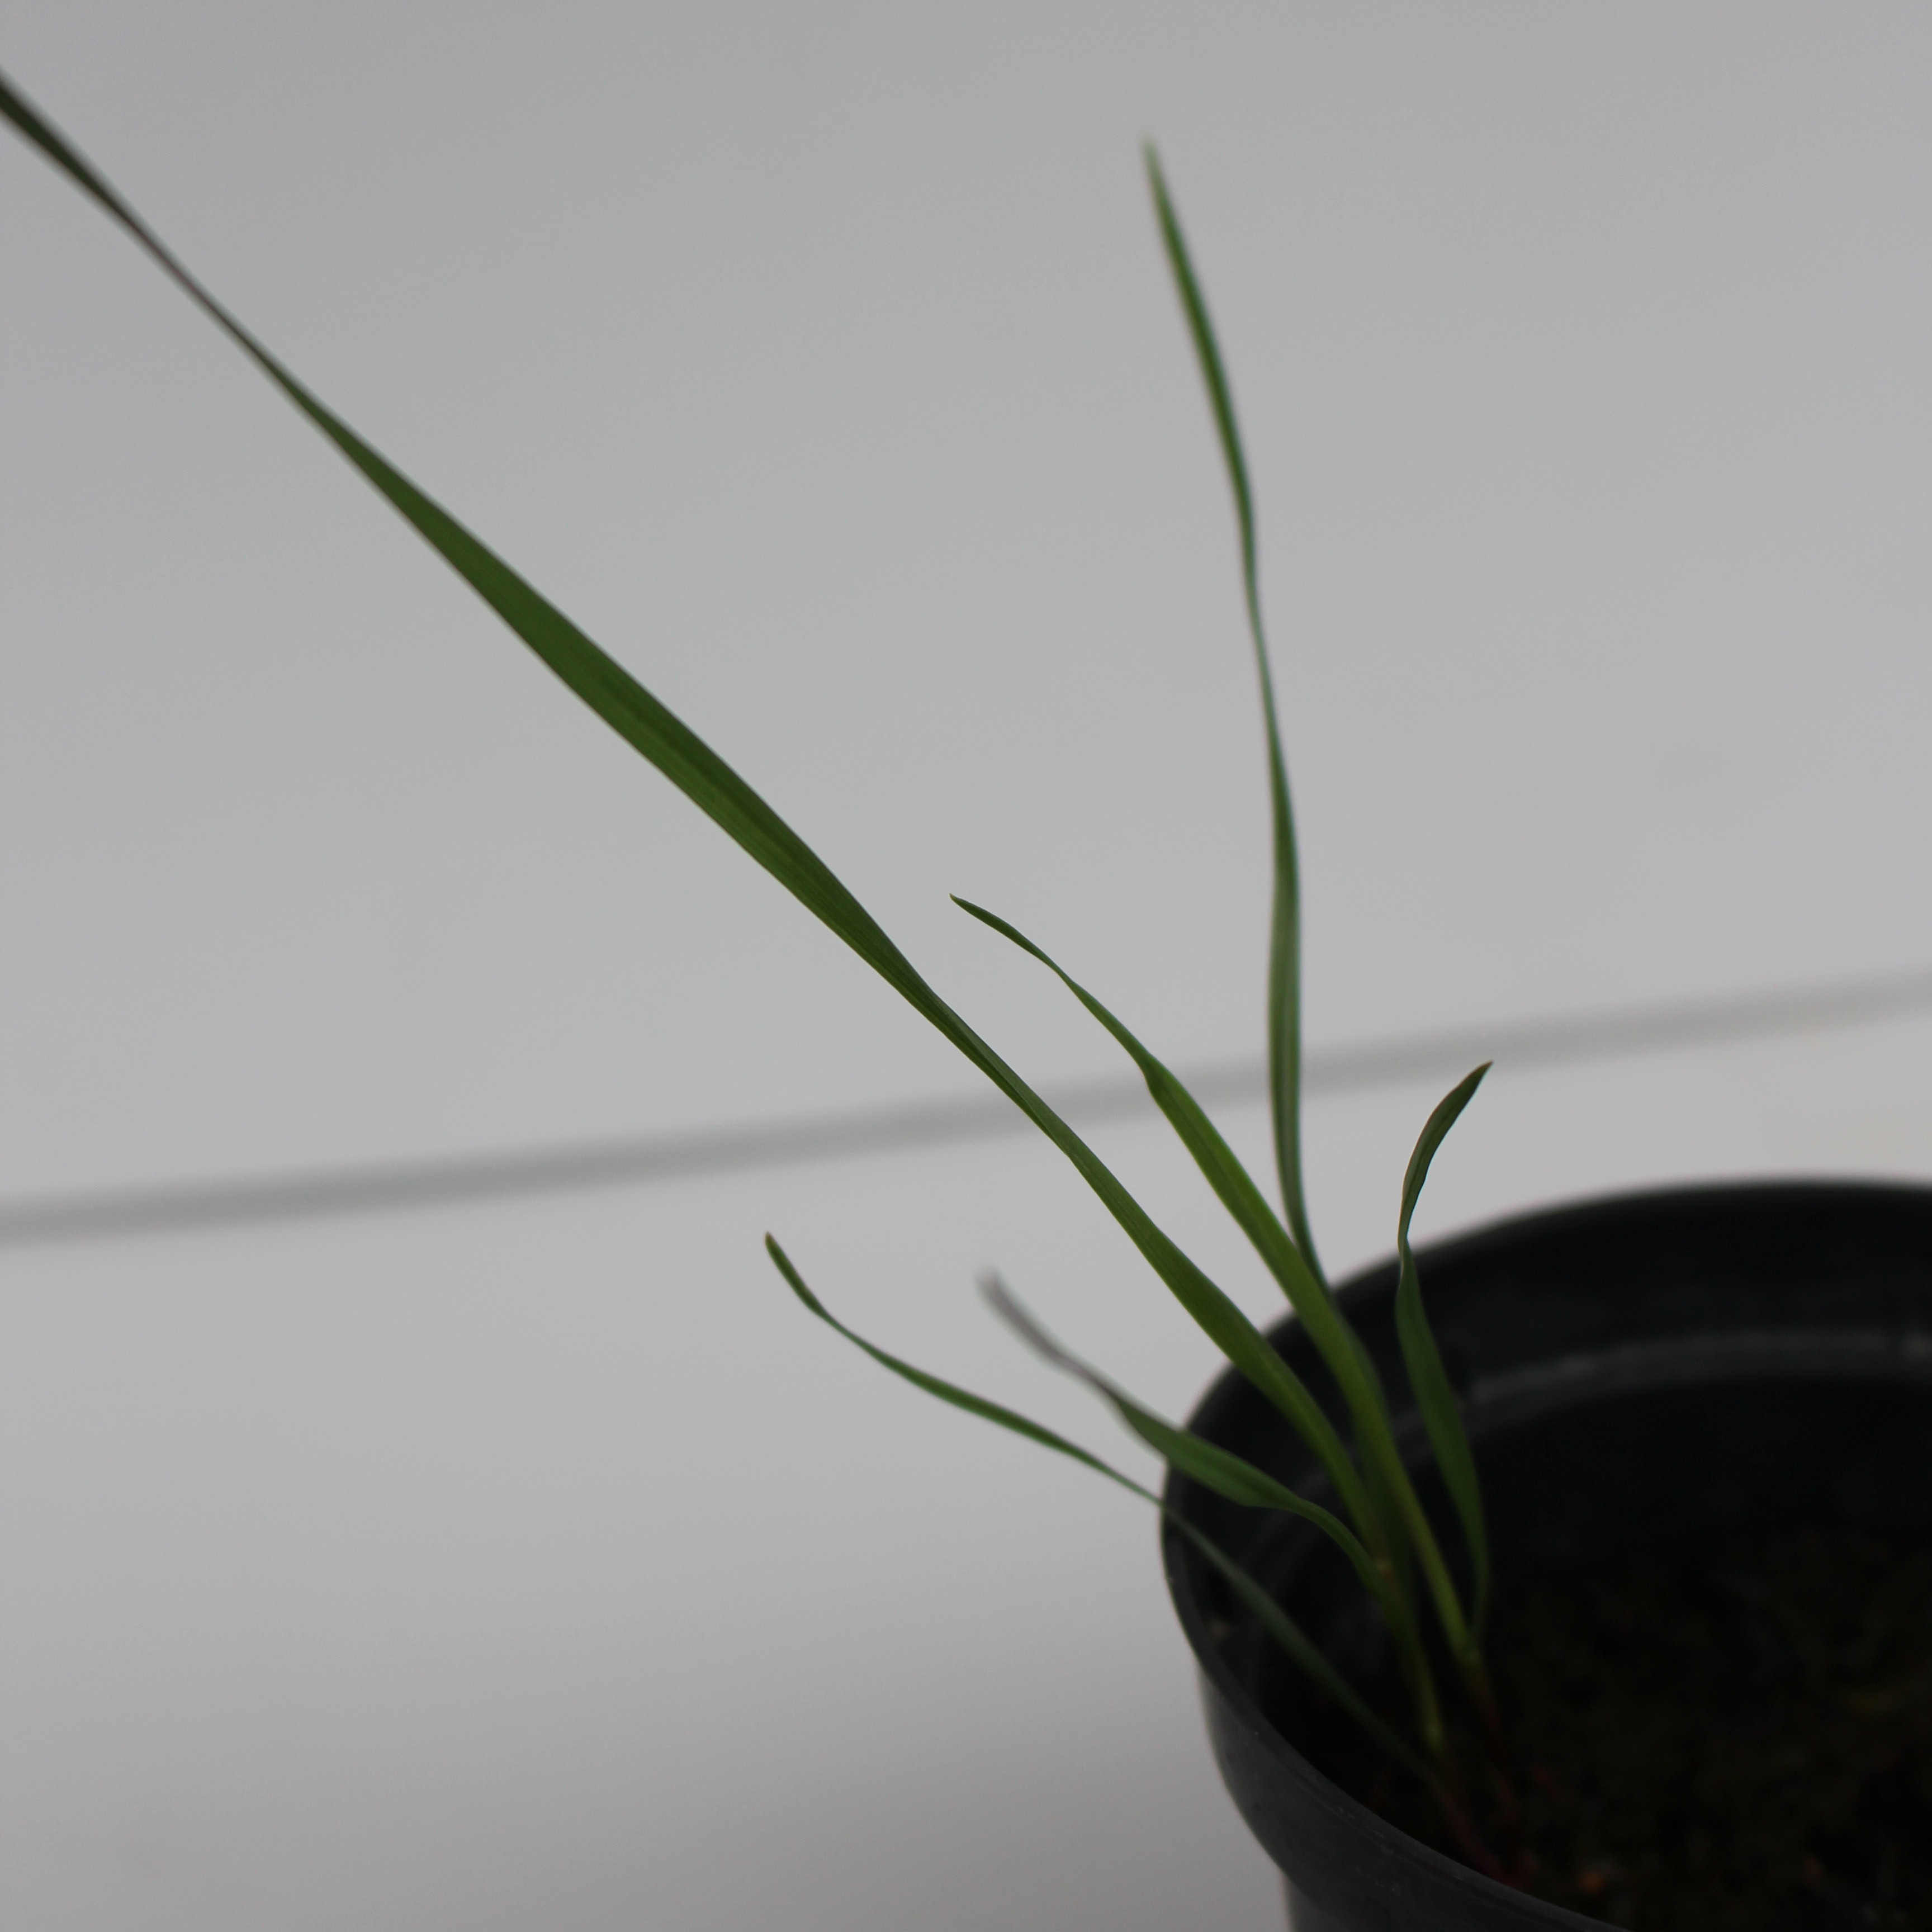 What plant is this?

Lolium multiflorum
